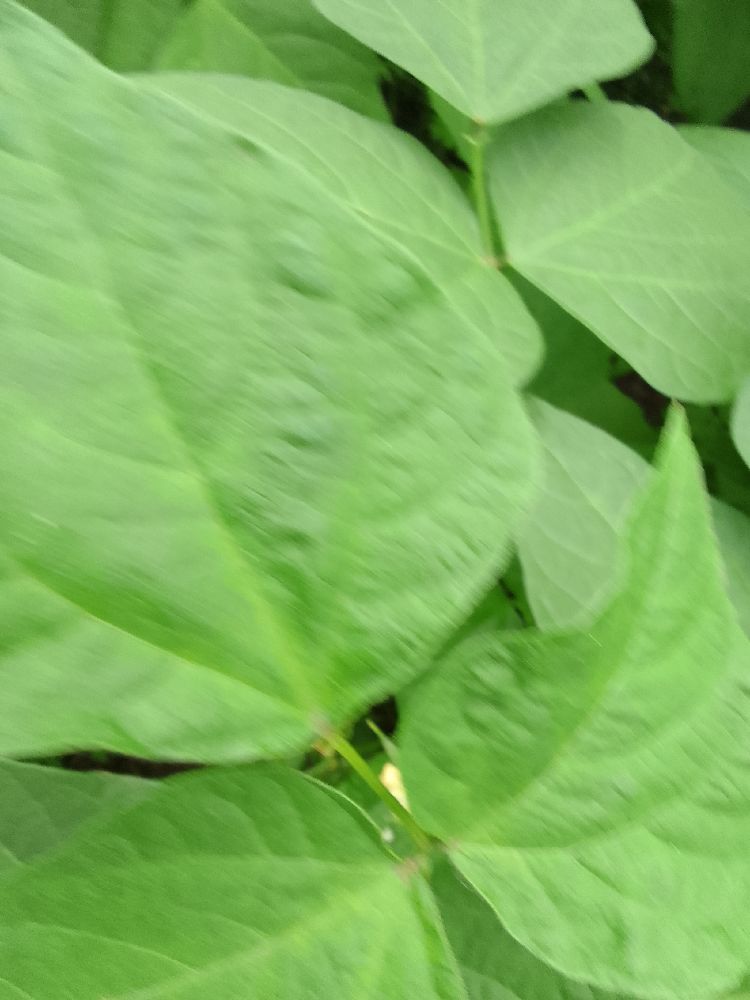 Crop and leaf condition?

common bean, healthy
